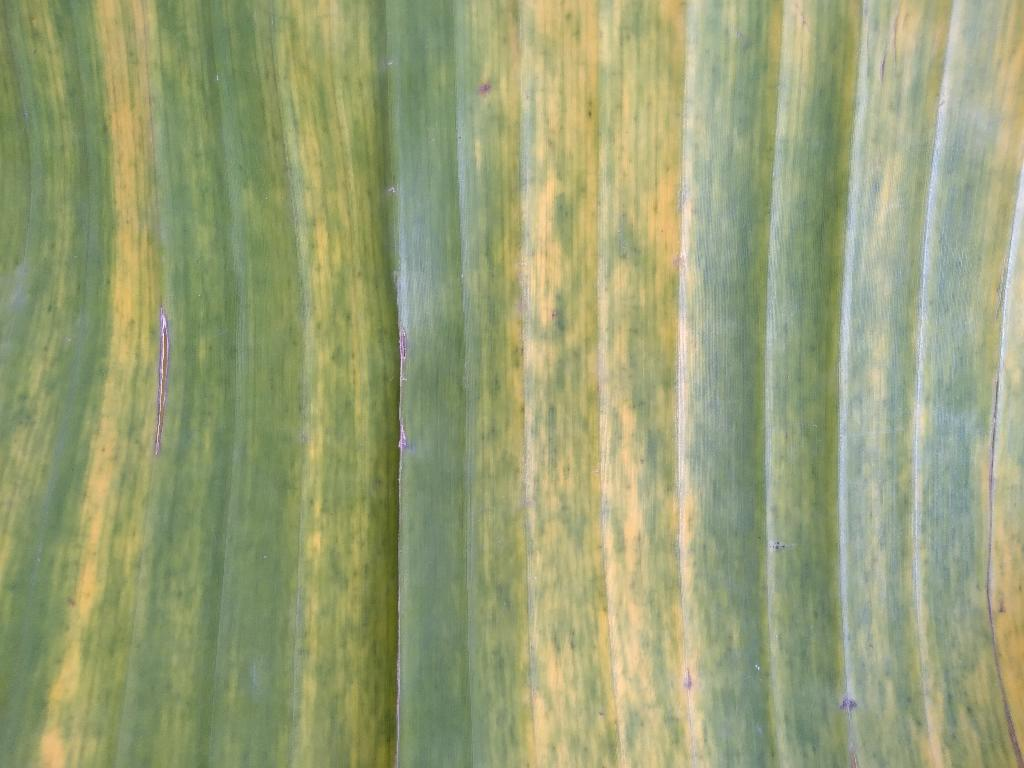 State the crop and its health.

banana, fusarium wilt race 1
